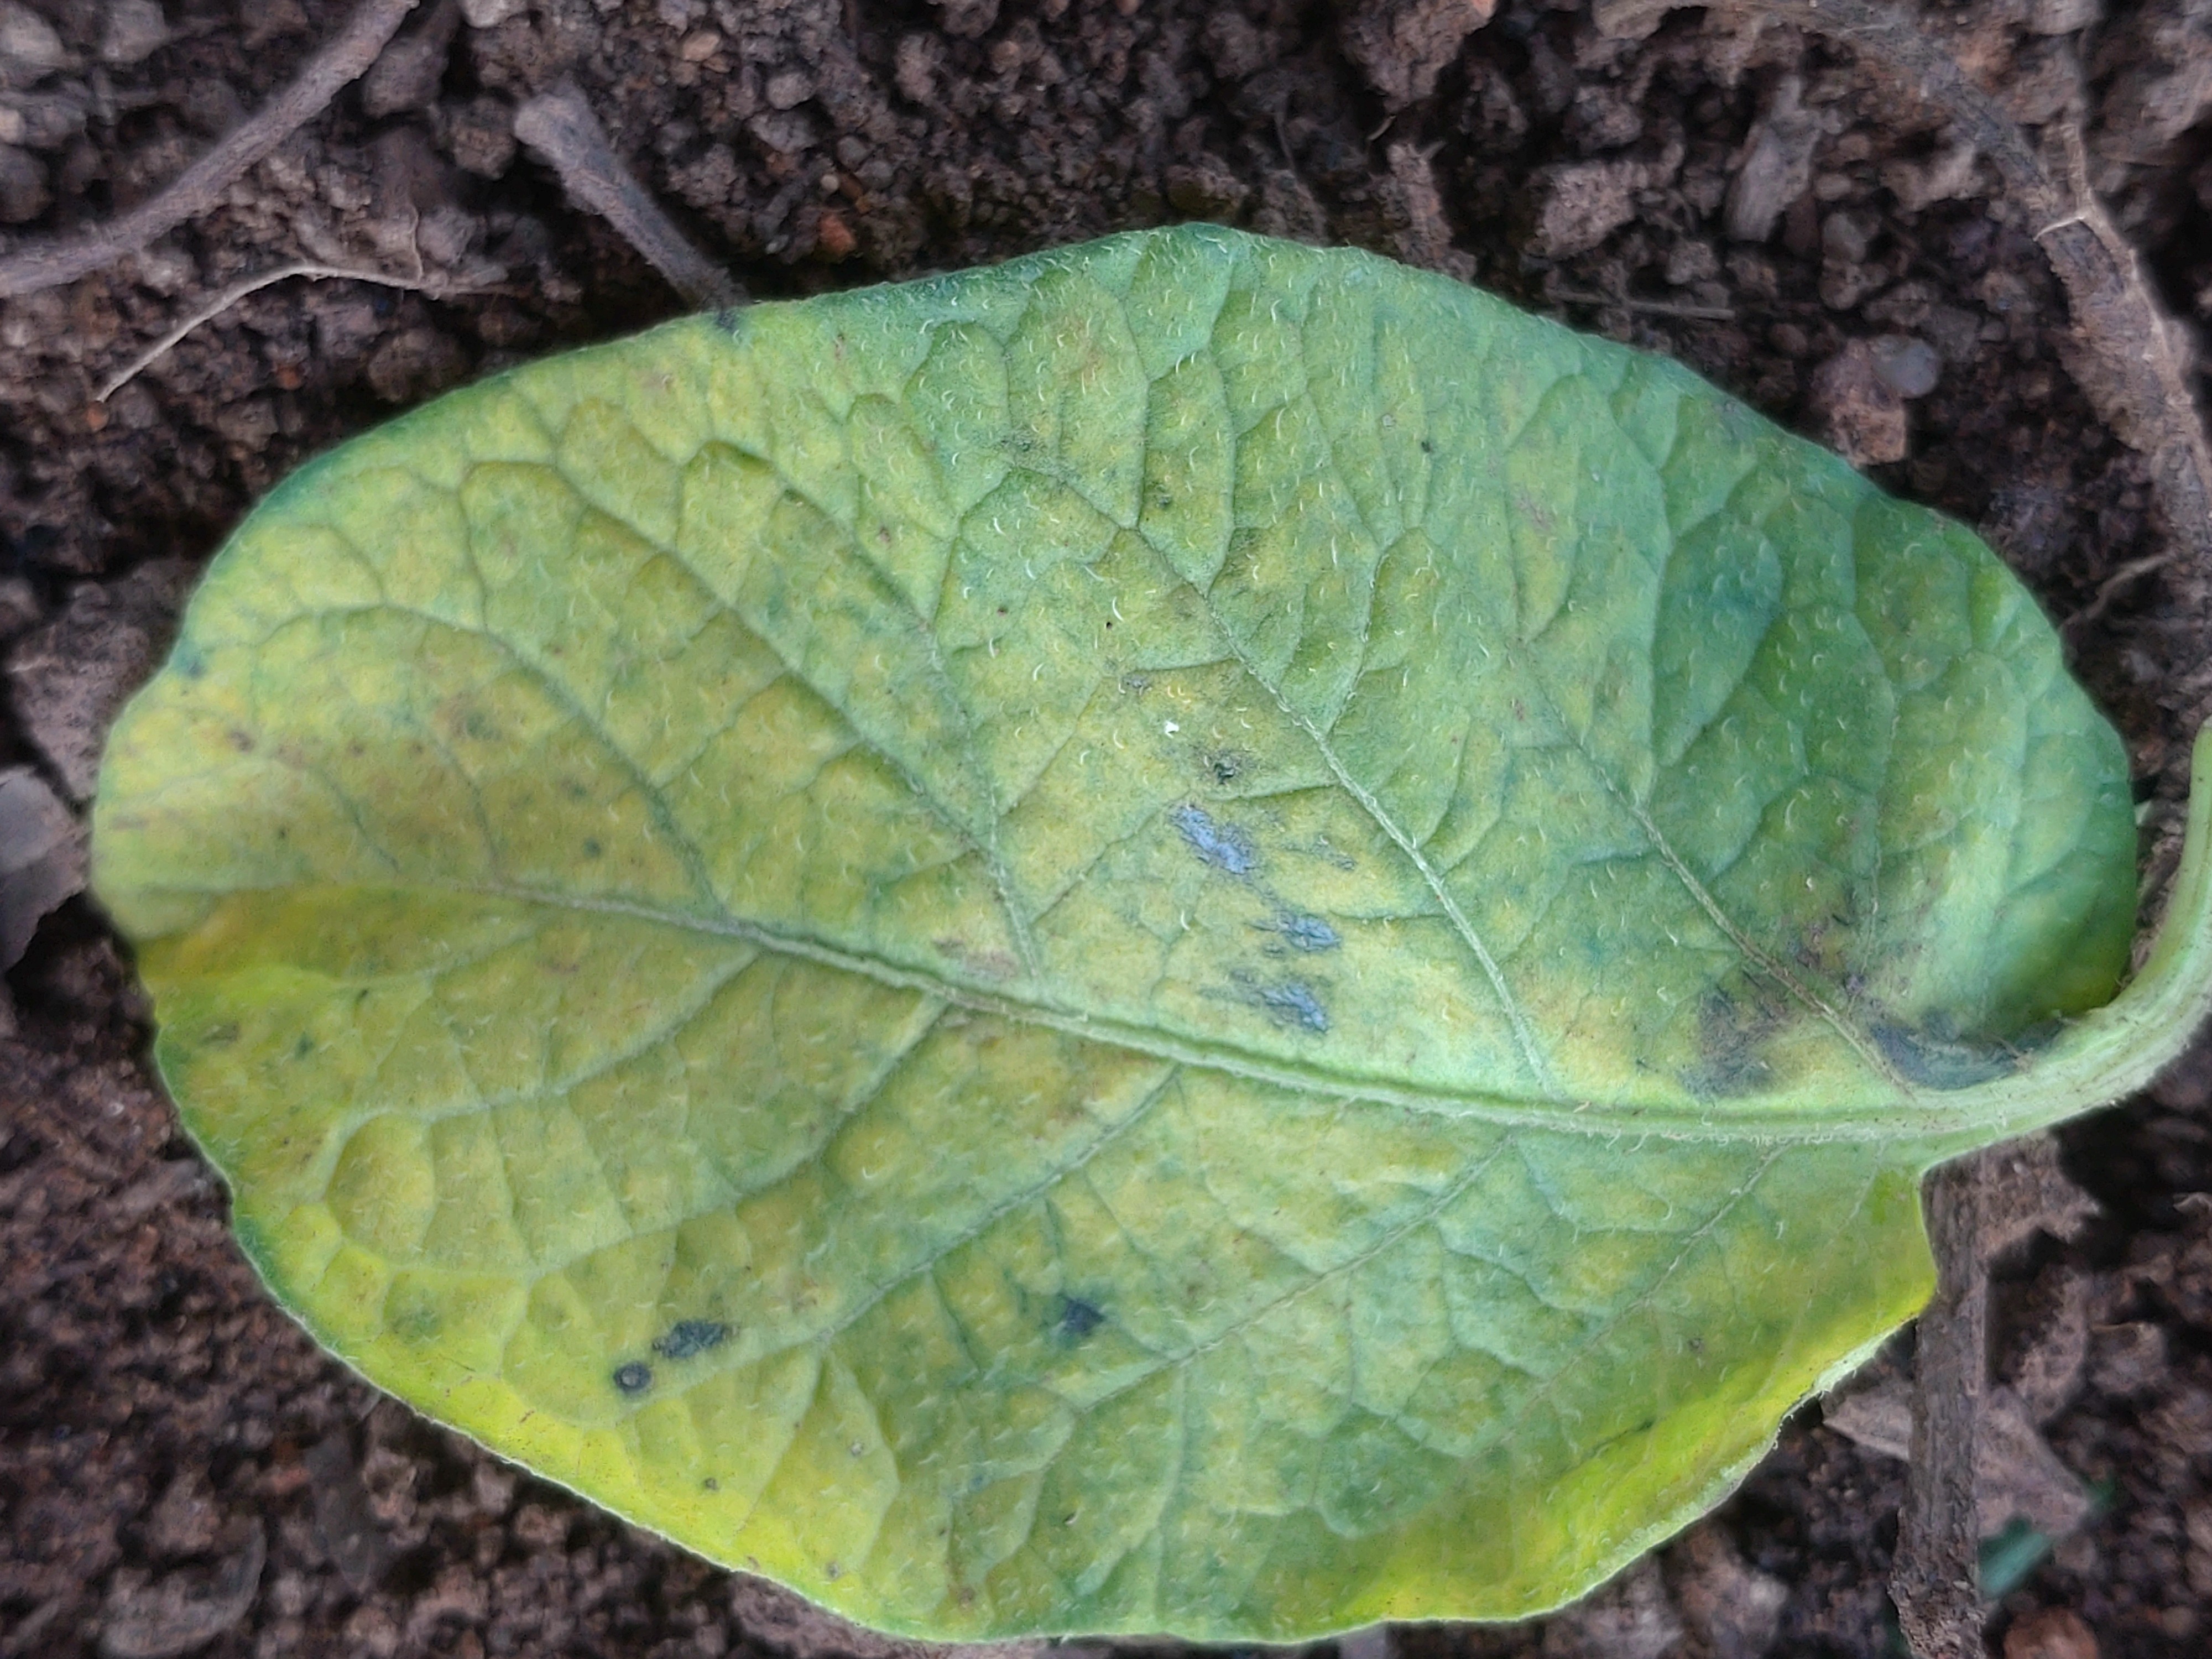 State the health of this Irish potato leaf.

late blight
